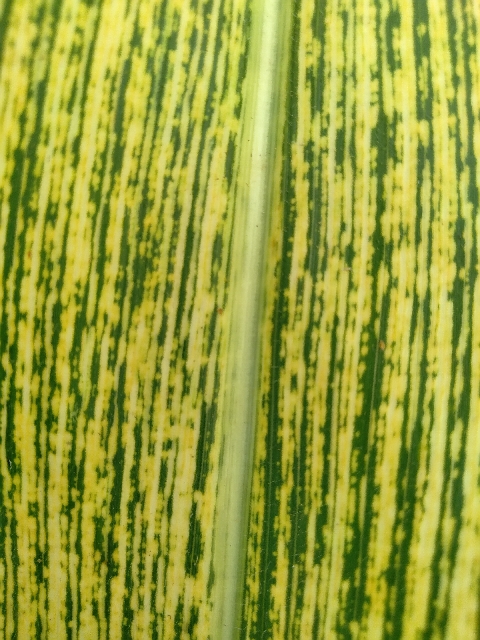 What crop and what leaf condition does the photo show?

maize, maize streak virus
